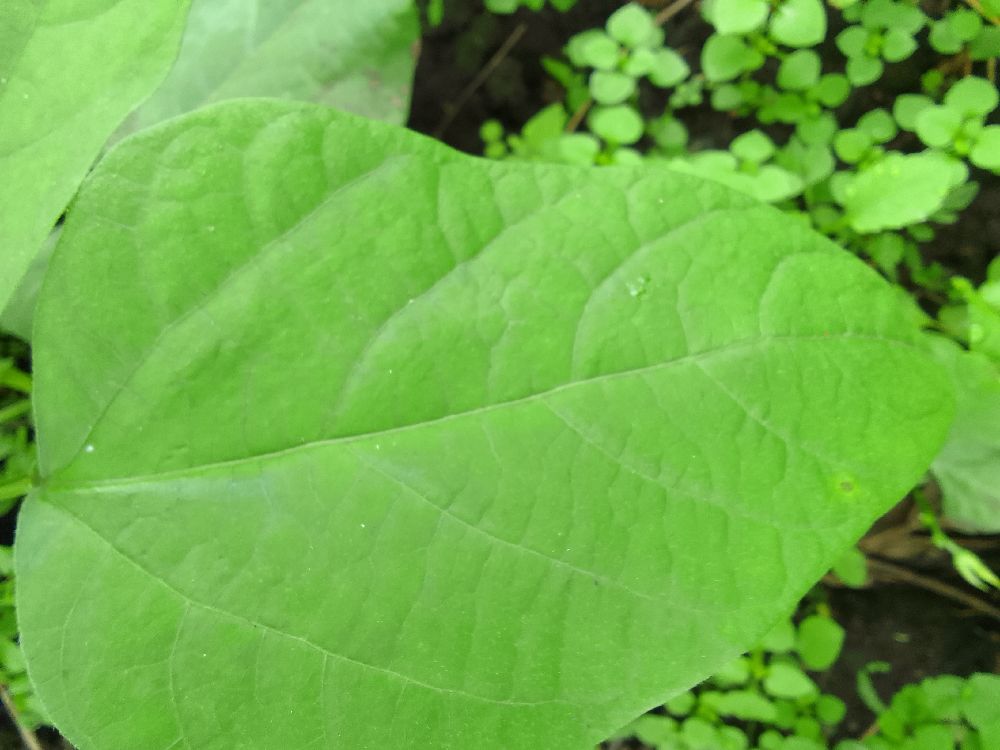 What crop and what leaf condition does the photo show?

common bean, healthy
